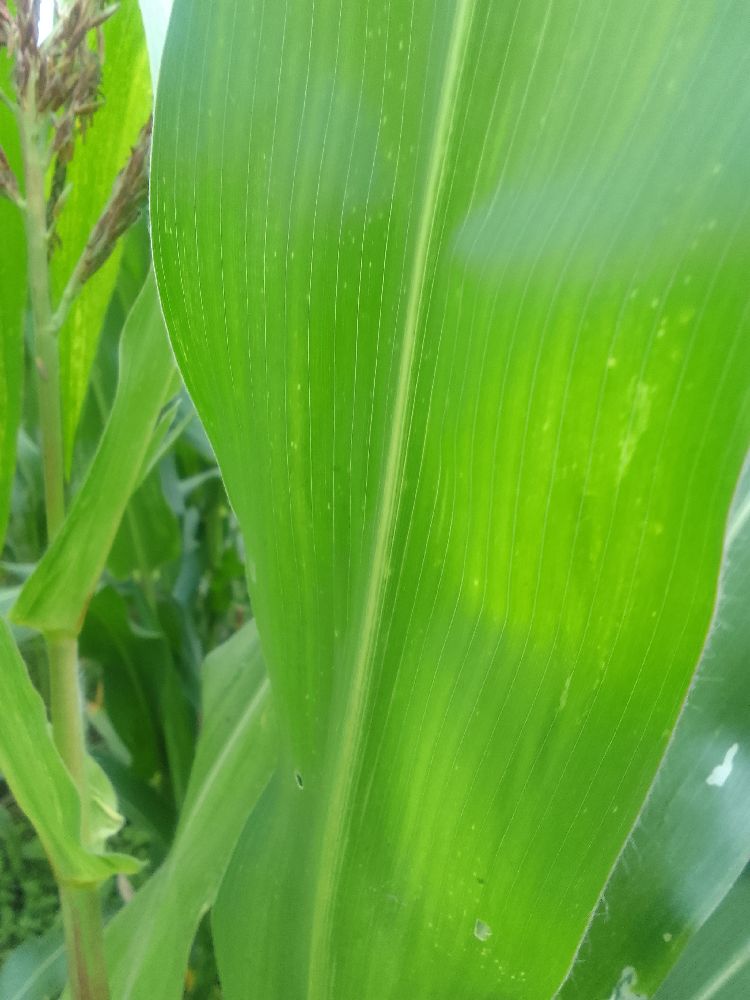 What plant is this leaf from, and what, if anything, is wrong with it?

maize, healthy
